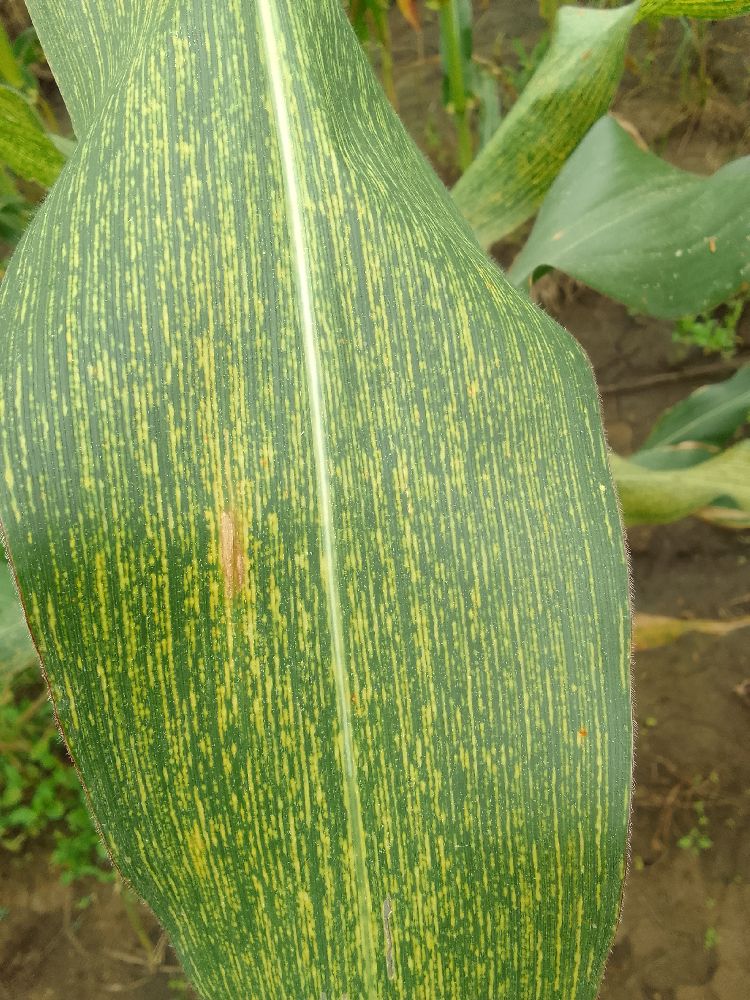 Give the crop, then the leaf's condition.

maize, maize streak virus
